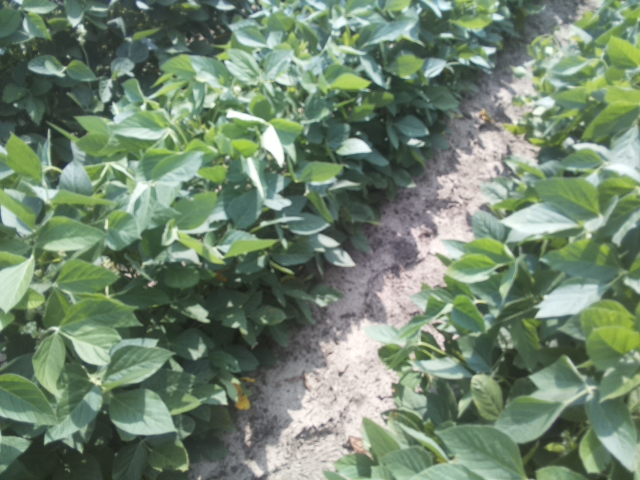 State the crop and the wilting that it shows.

soybean, leaves with no wilting
